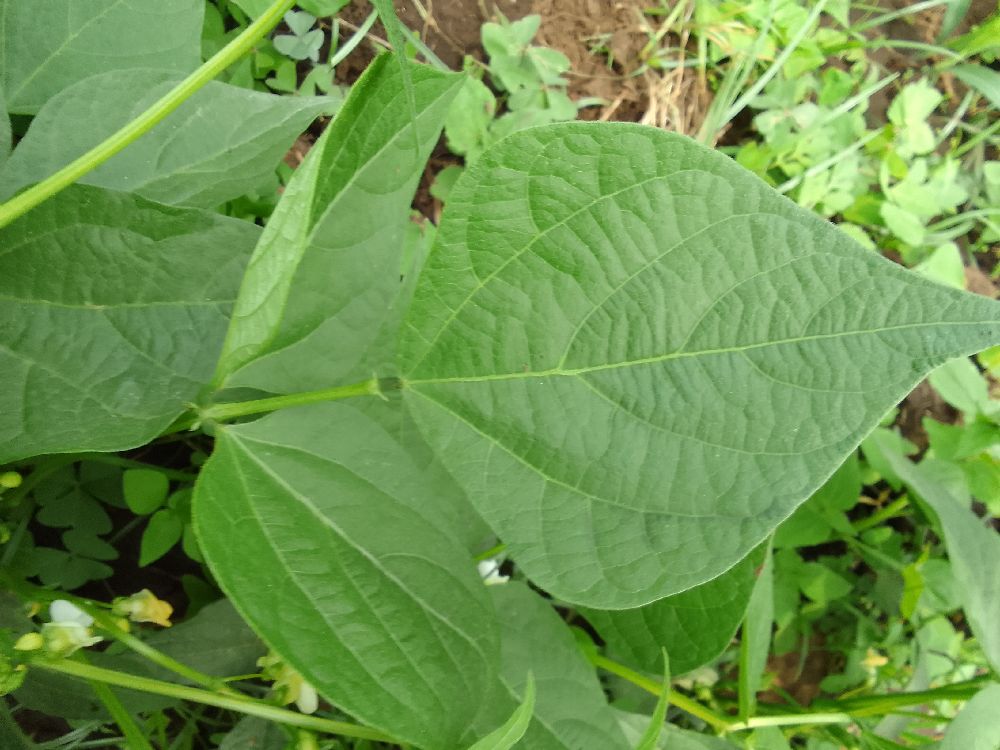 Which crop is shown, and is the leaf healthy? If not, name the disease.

common bean, healthy
